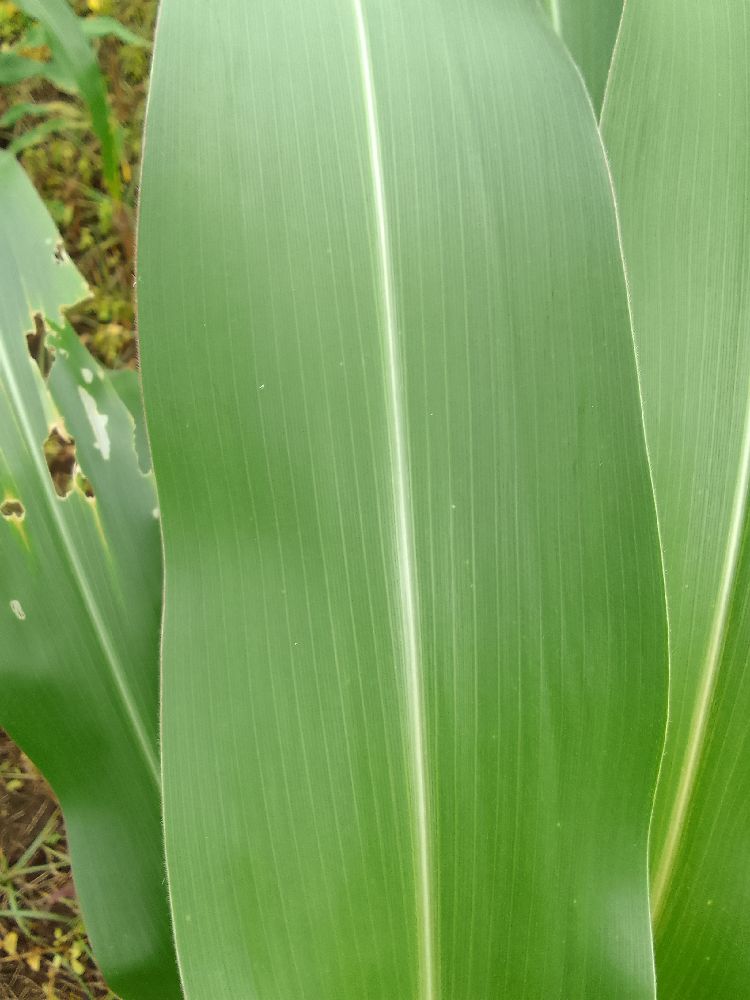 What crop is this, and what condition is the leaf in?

maize, healthy
